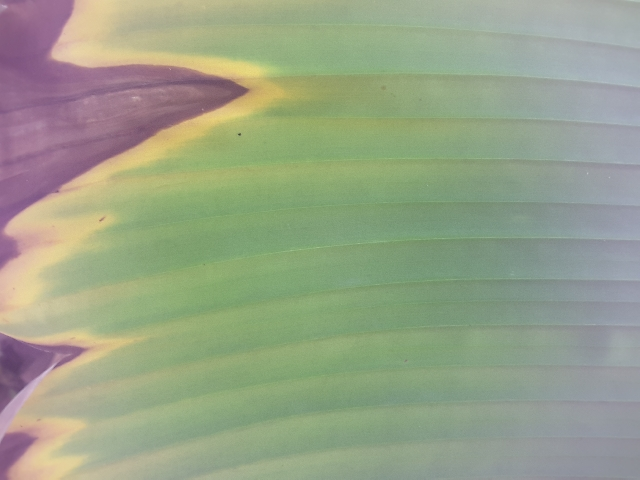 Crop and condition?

banana, fusarium wilt race 1
